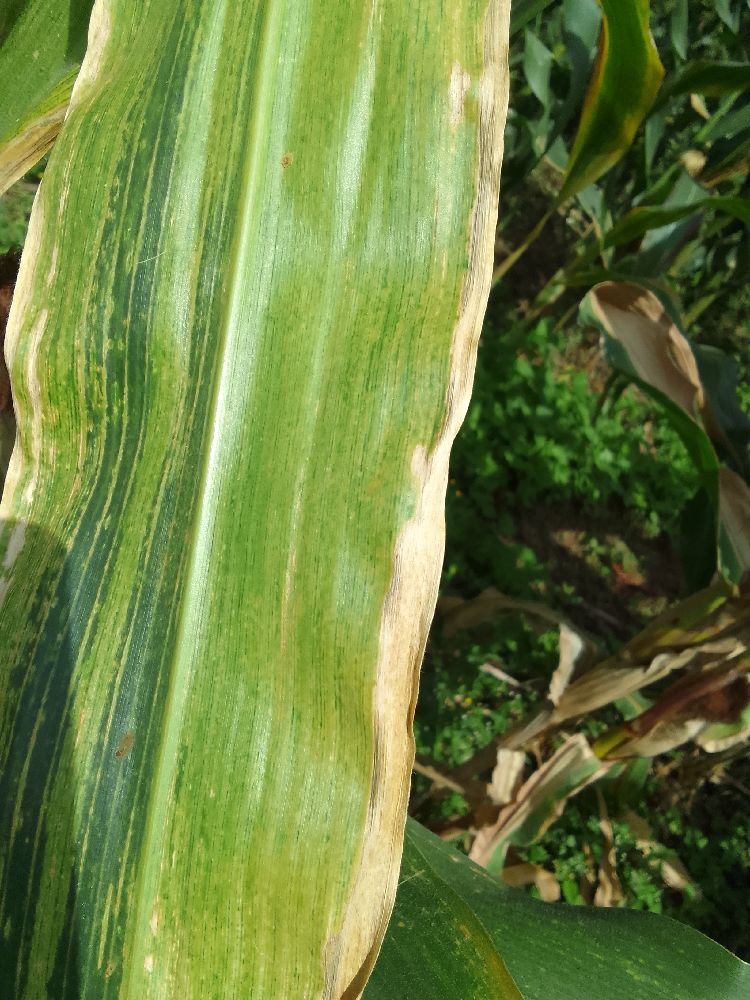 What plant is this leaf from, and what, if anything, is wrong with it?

maize, maize lethal necrosis
